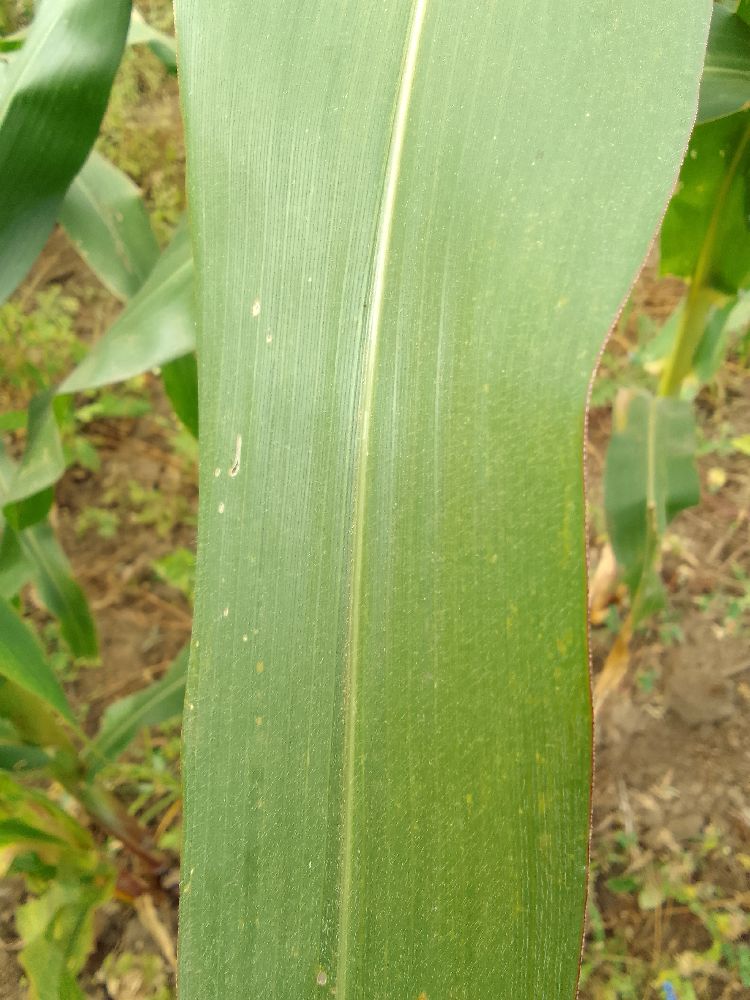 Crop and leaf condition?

maize, healthy
